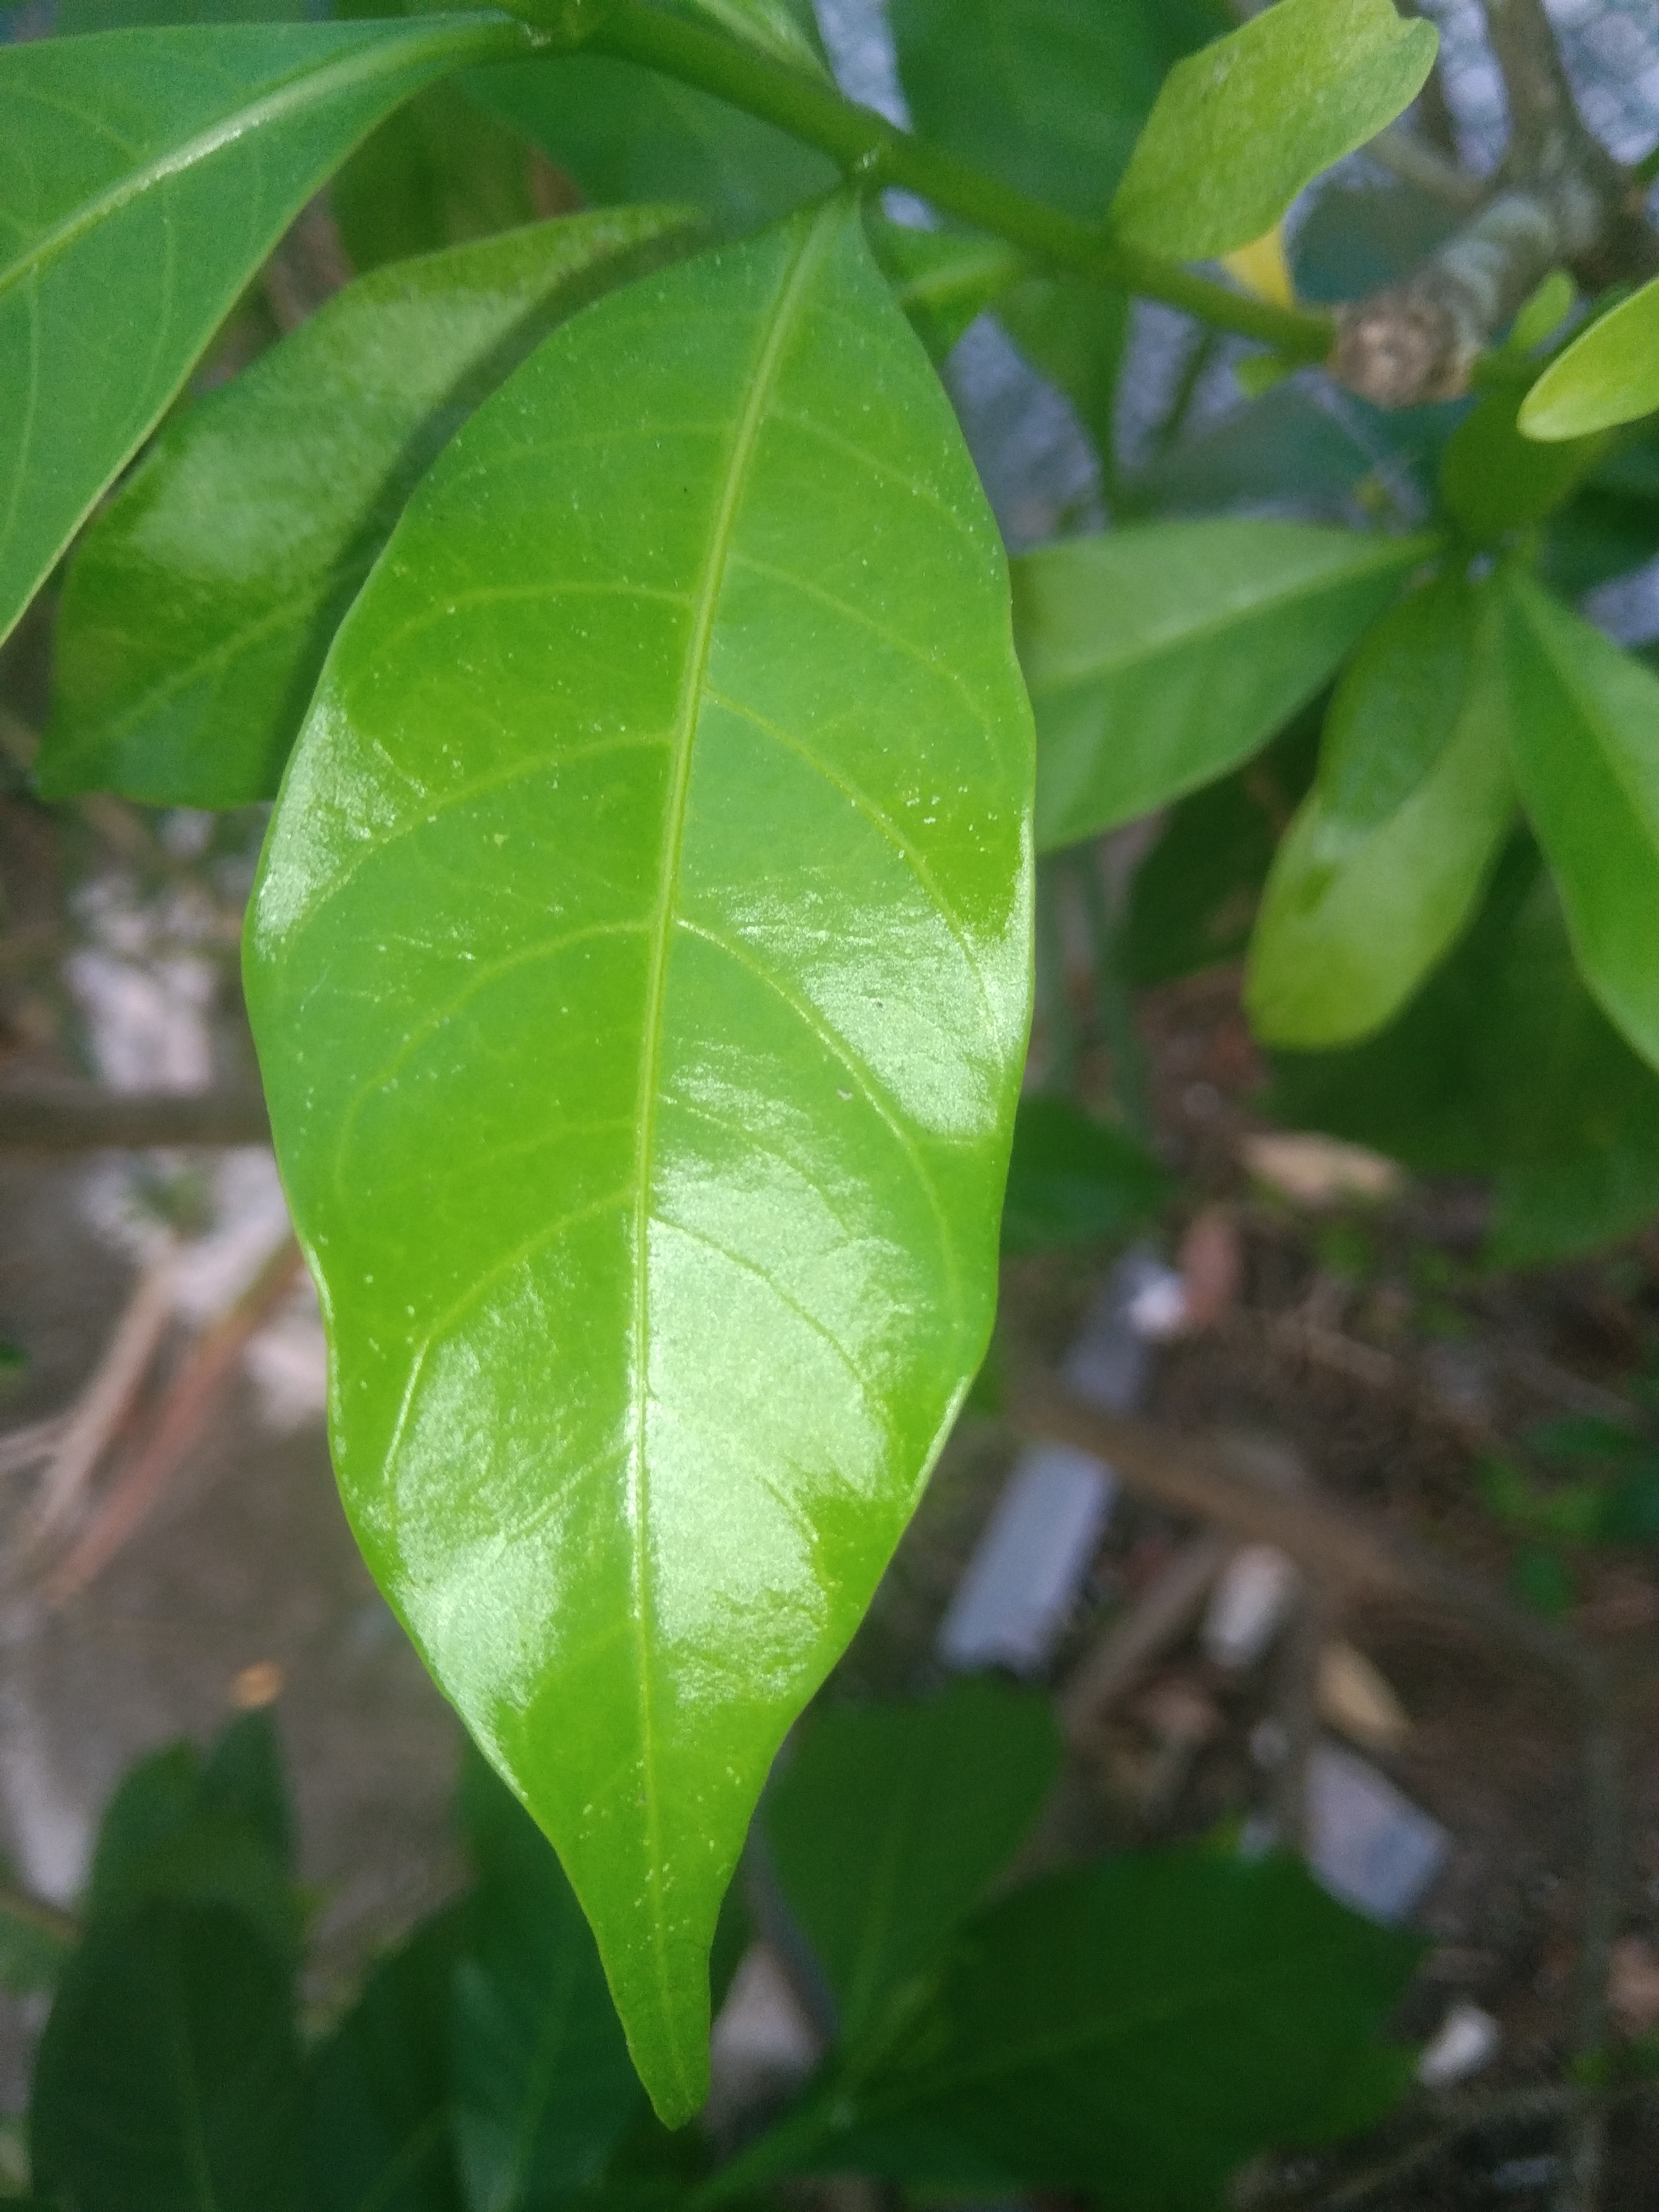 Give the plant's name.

togor
